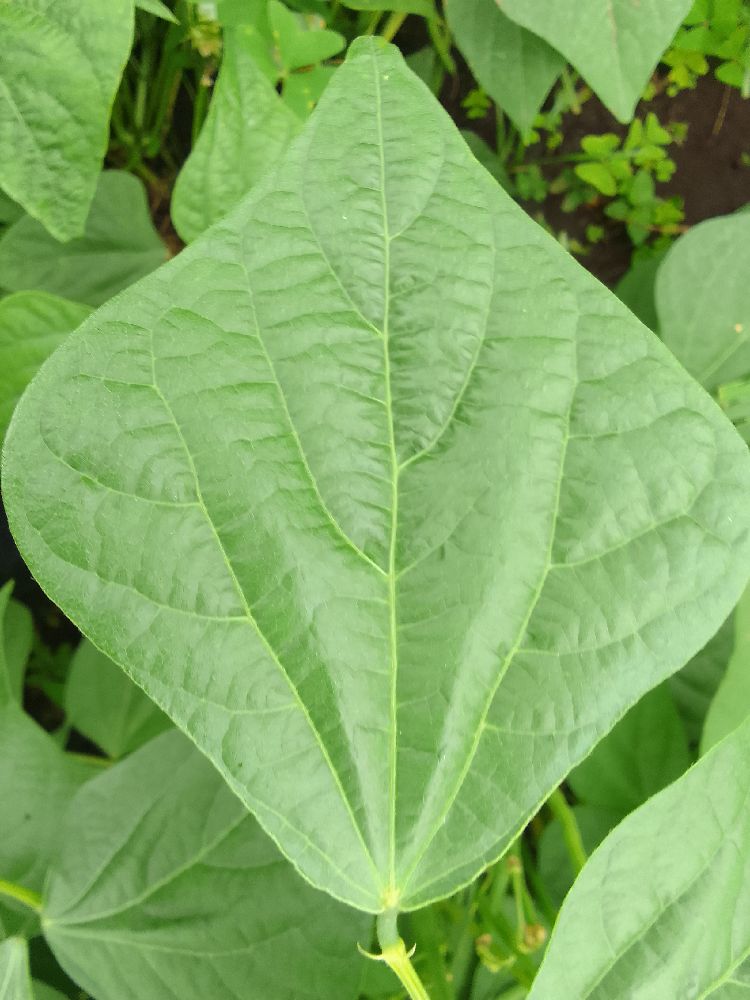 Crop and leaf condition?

common bean, healthy
